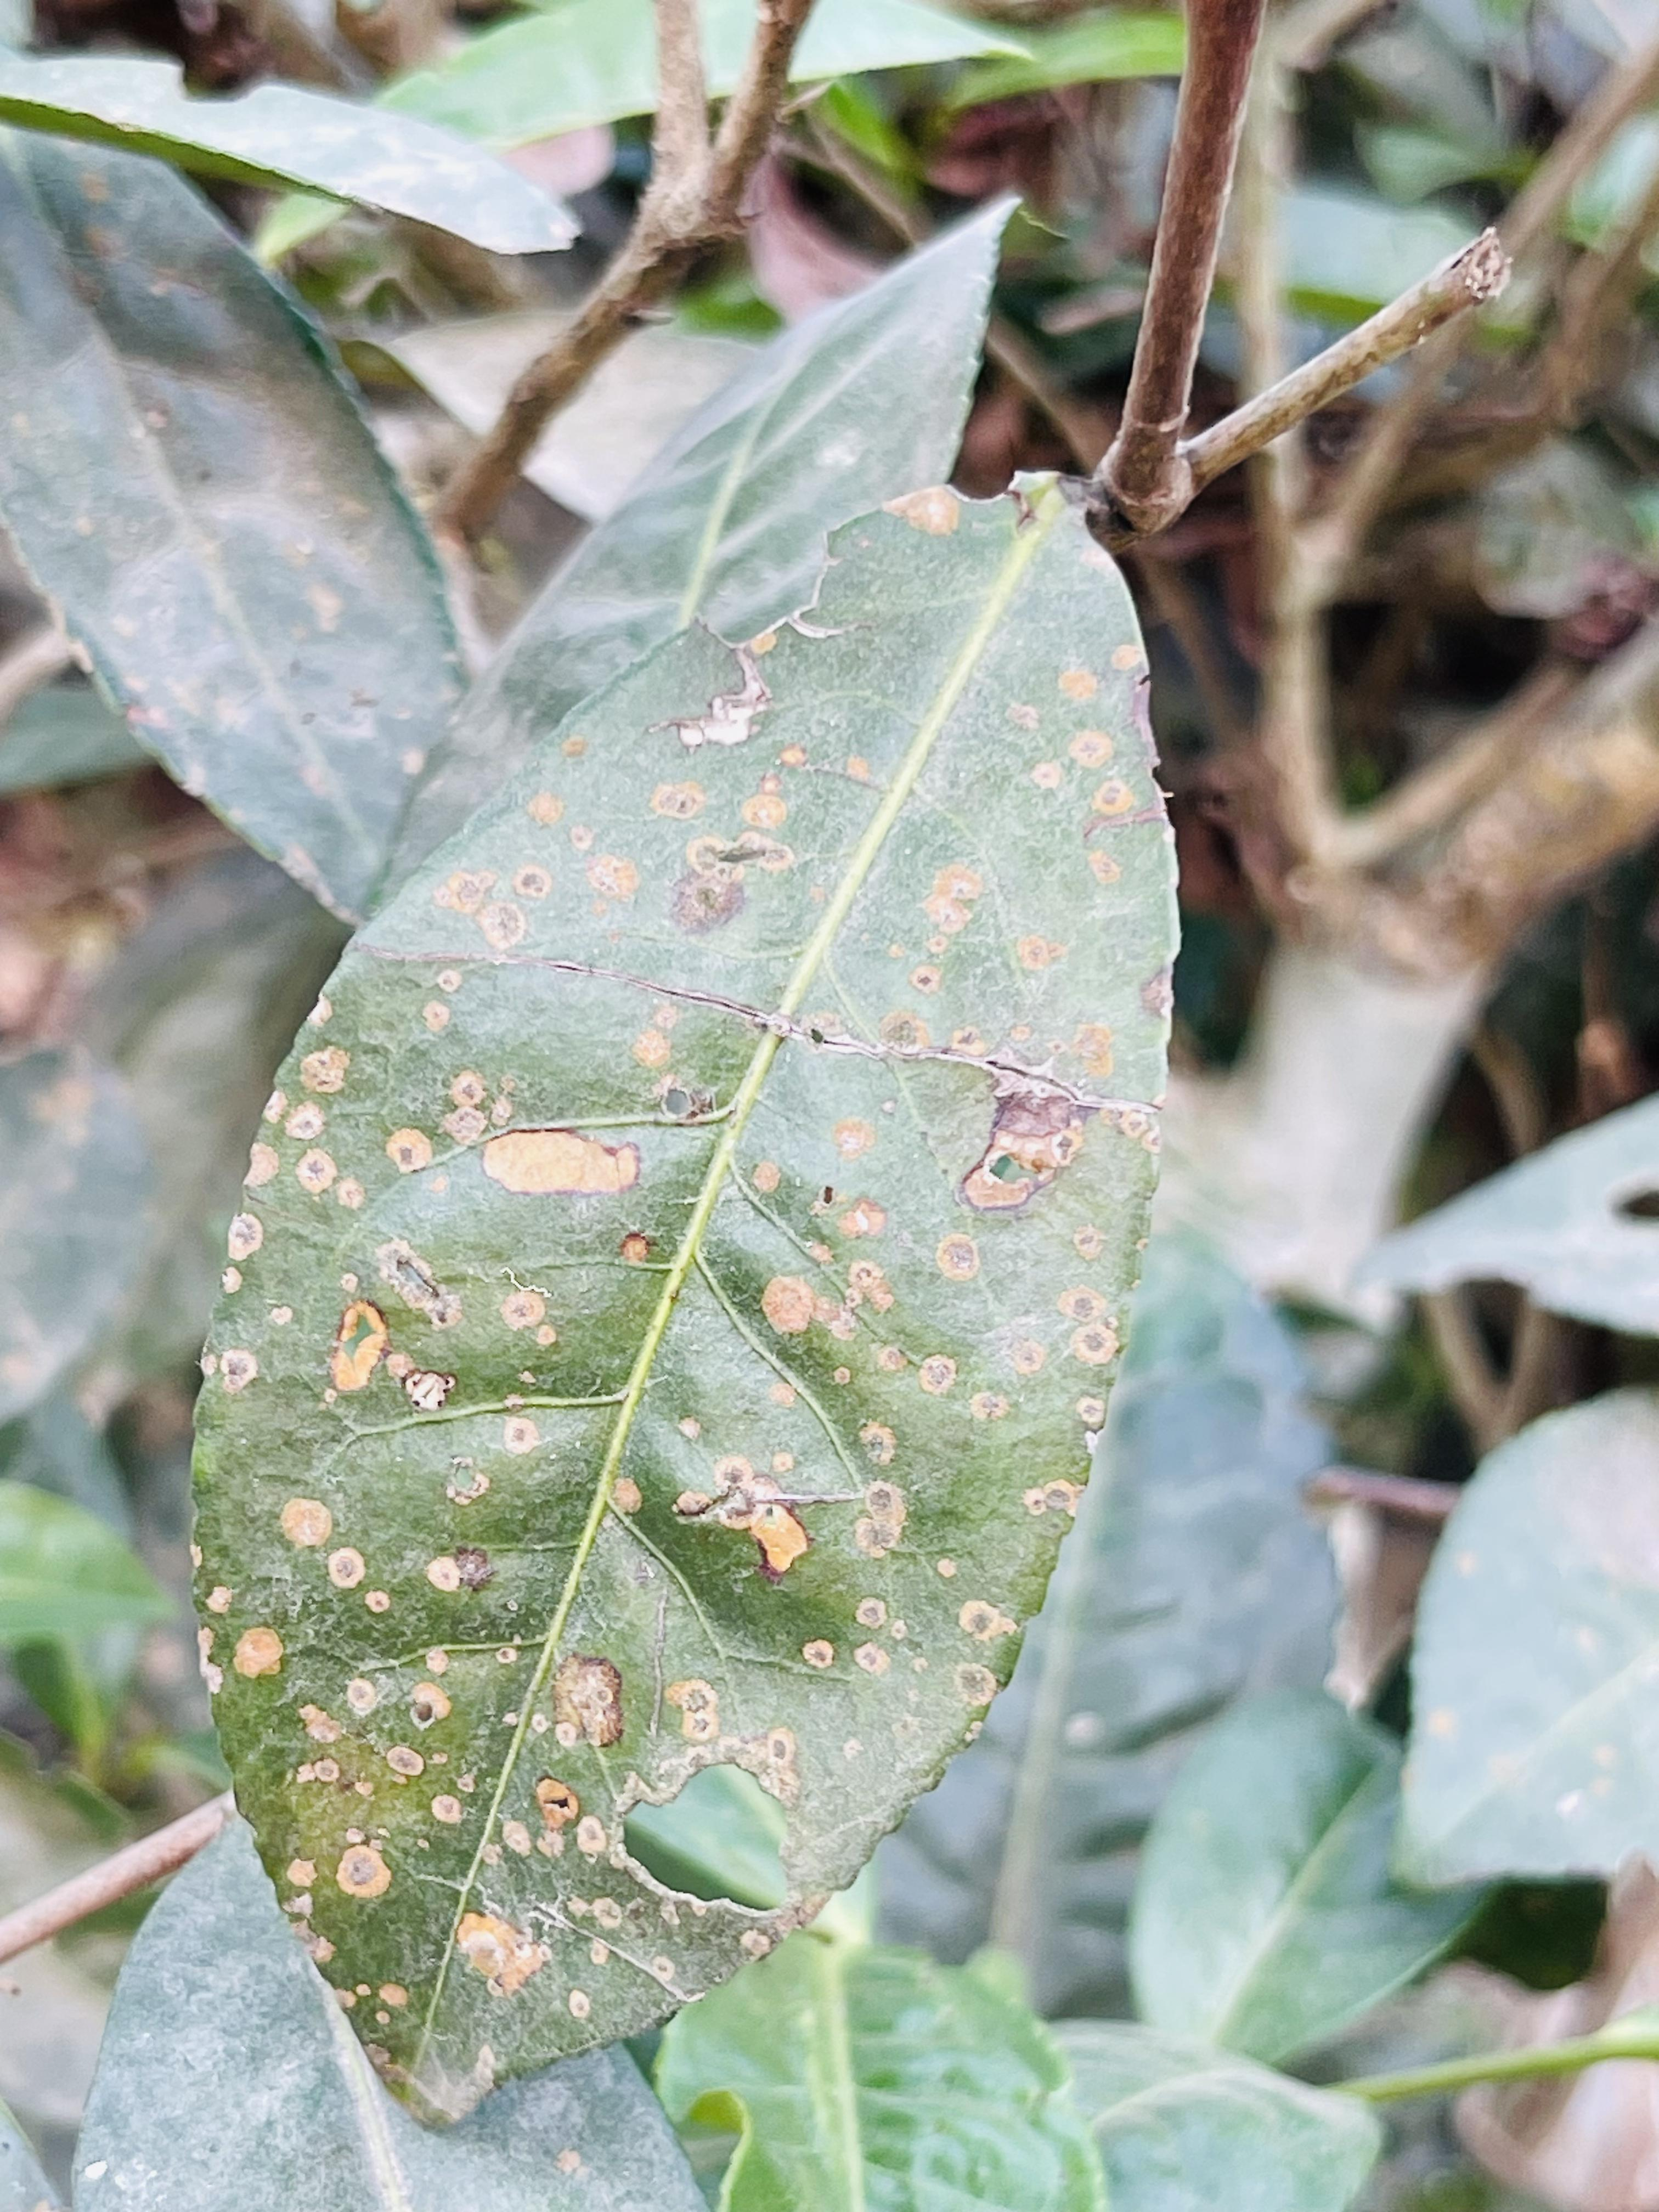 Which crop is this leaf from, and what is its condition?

tea, red rust
